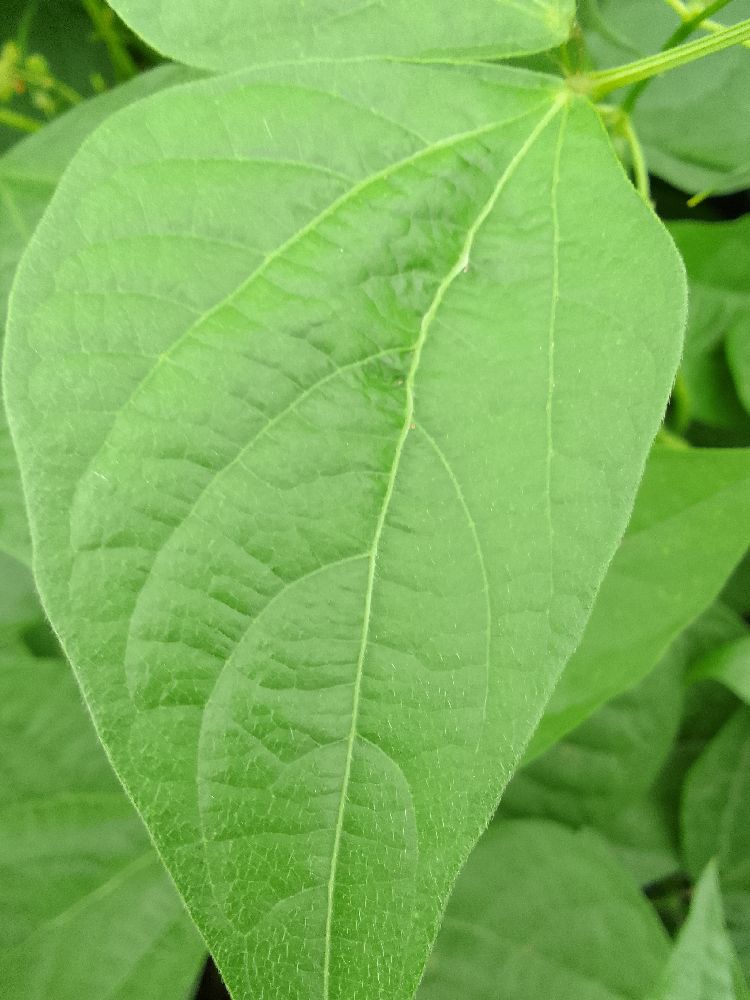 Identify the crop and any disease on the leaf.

common bean, healthy
